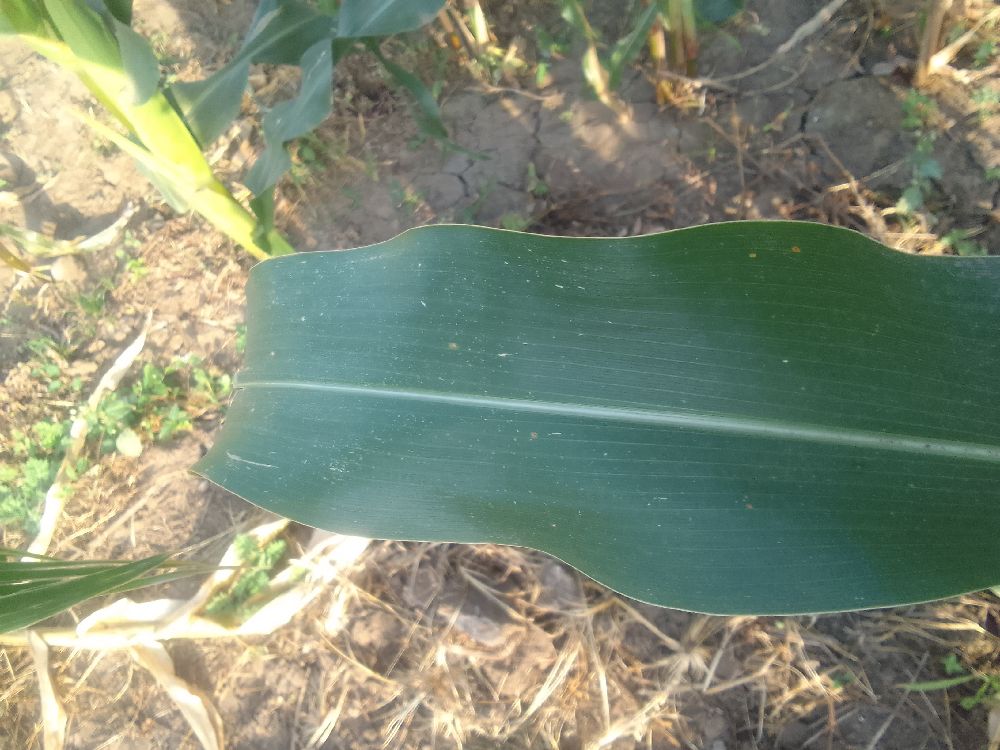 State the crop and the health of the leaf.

maize, healthy
